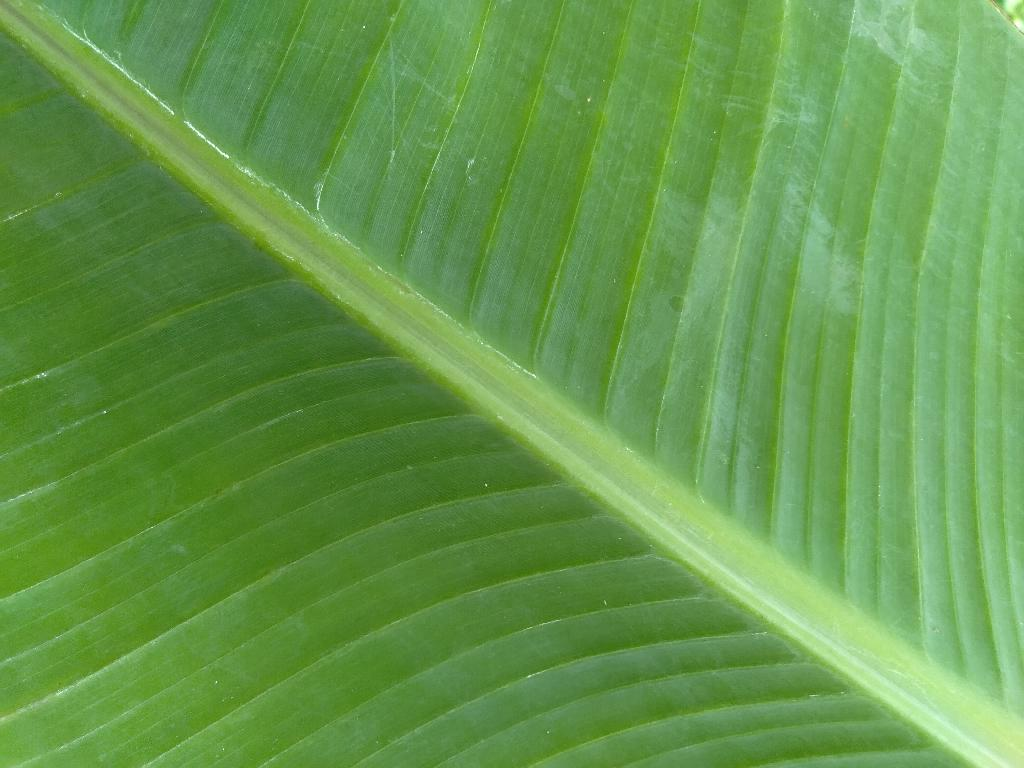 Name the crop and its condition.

banana, healthy
